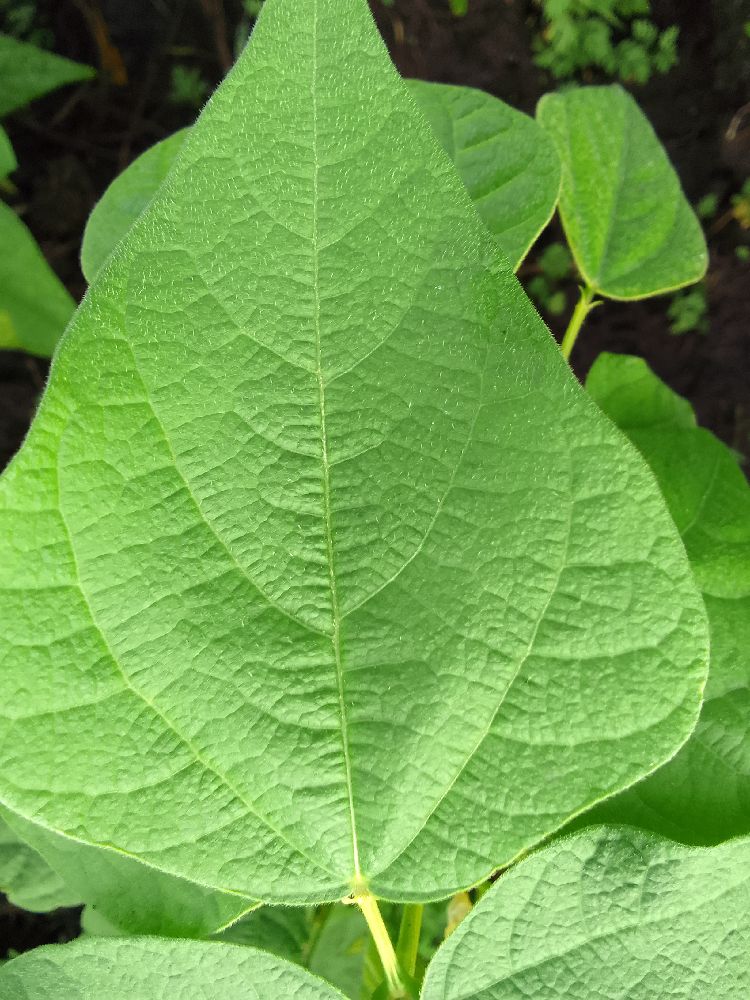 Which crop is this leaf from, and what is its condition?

common bean, healthy
